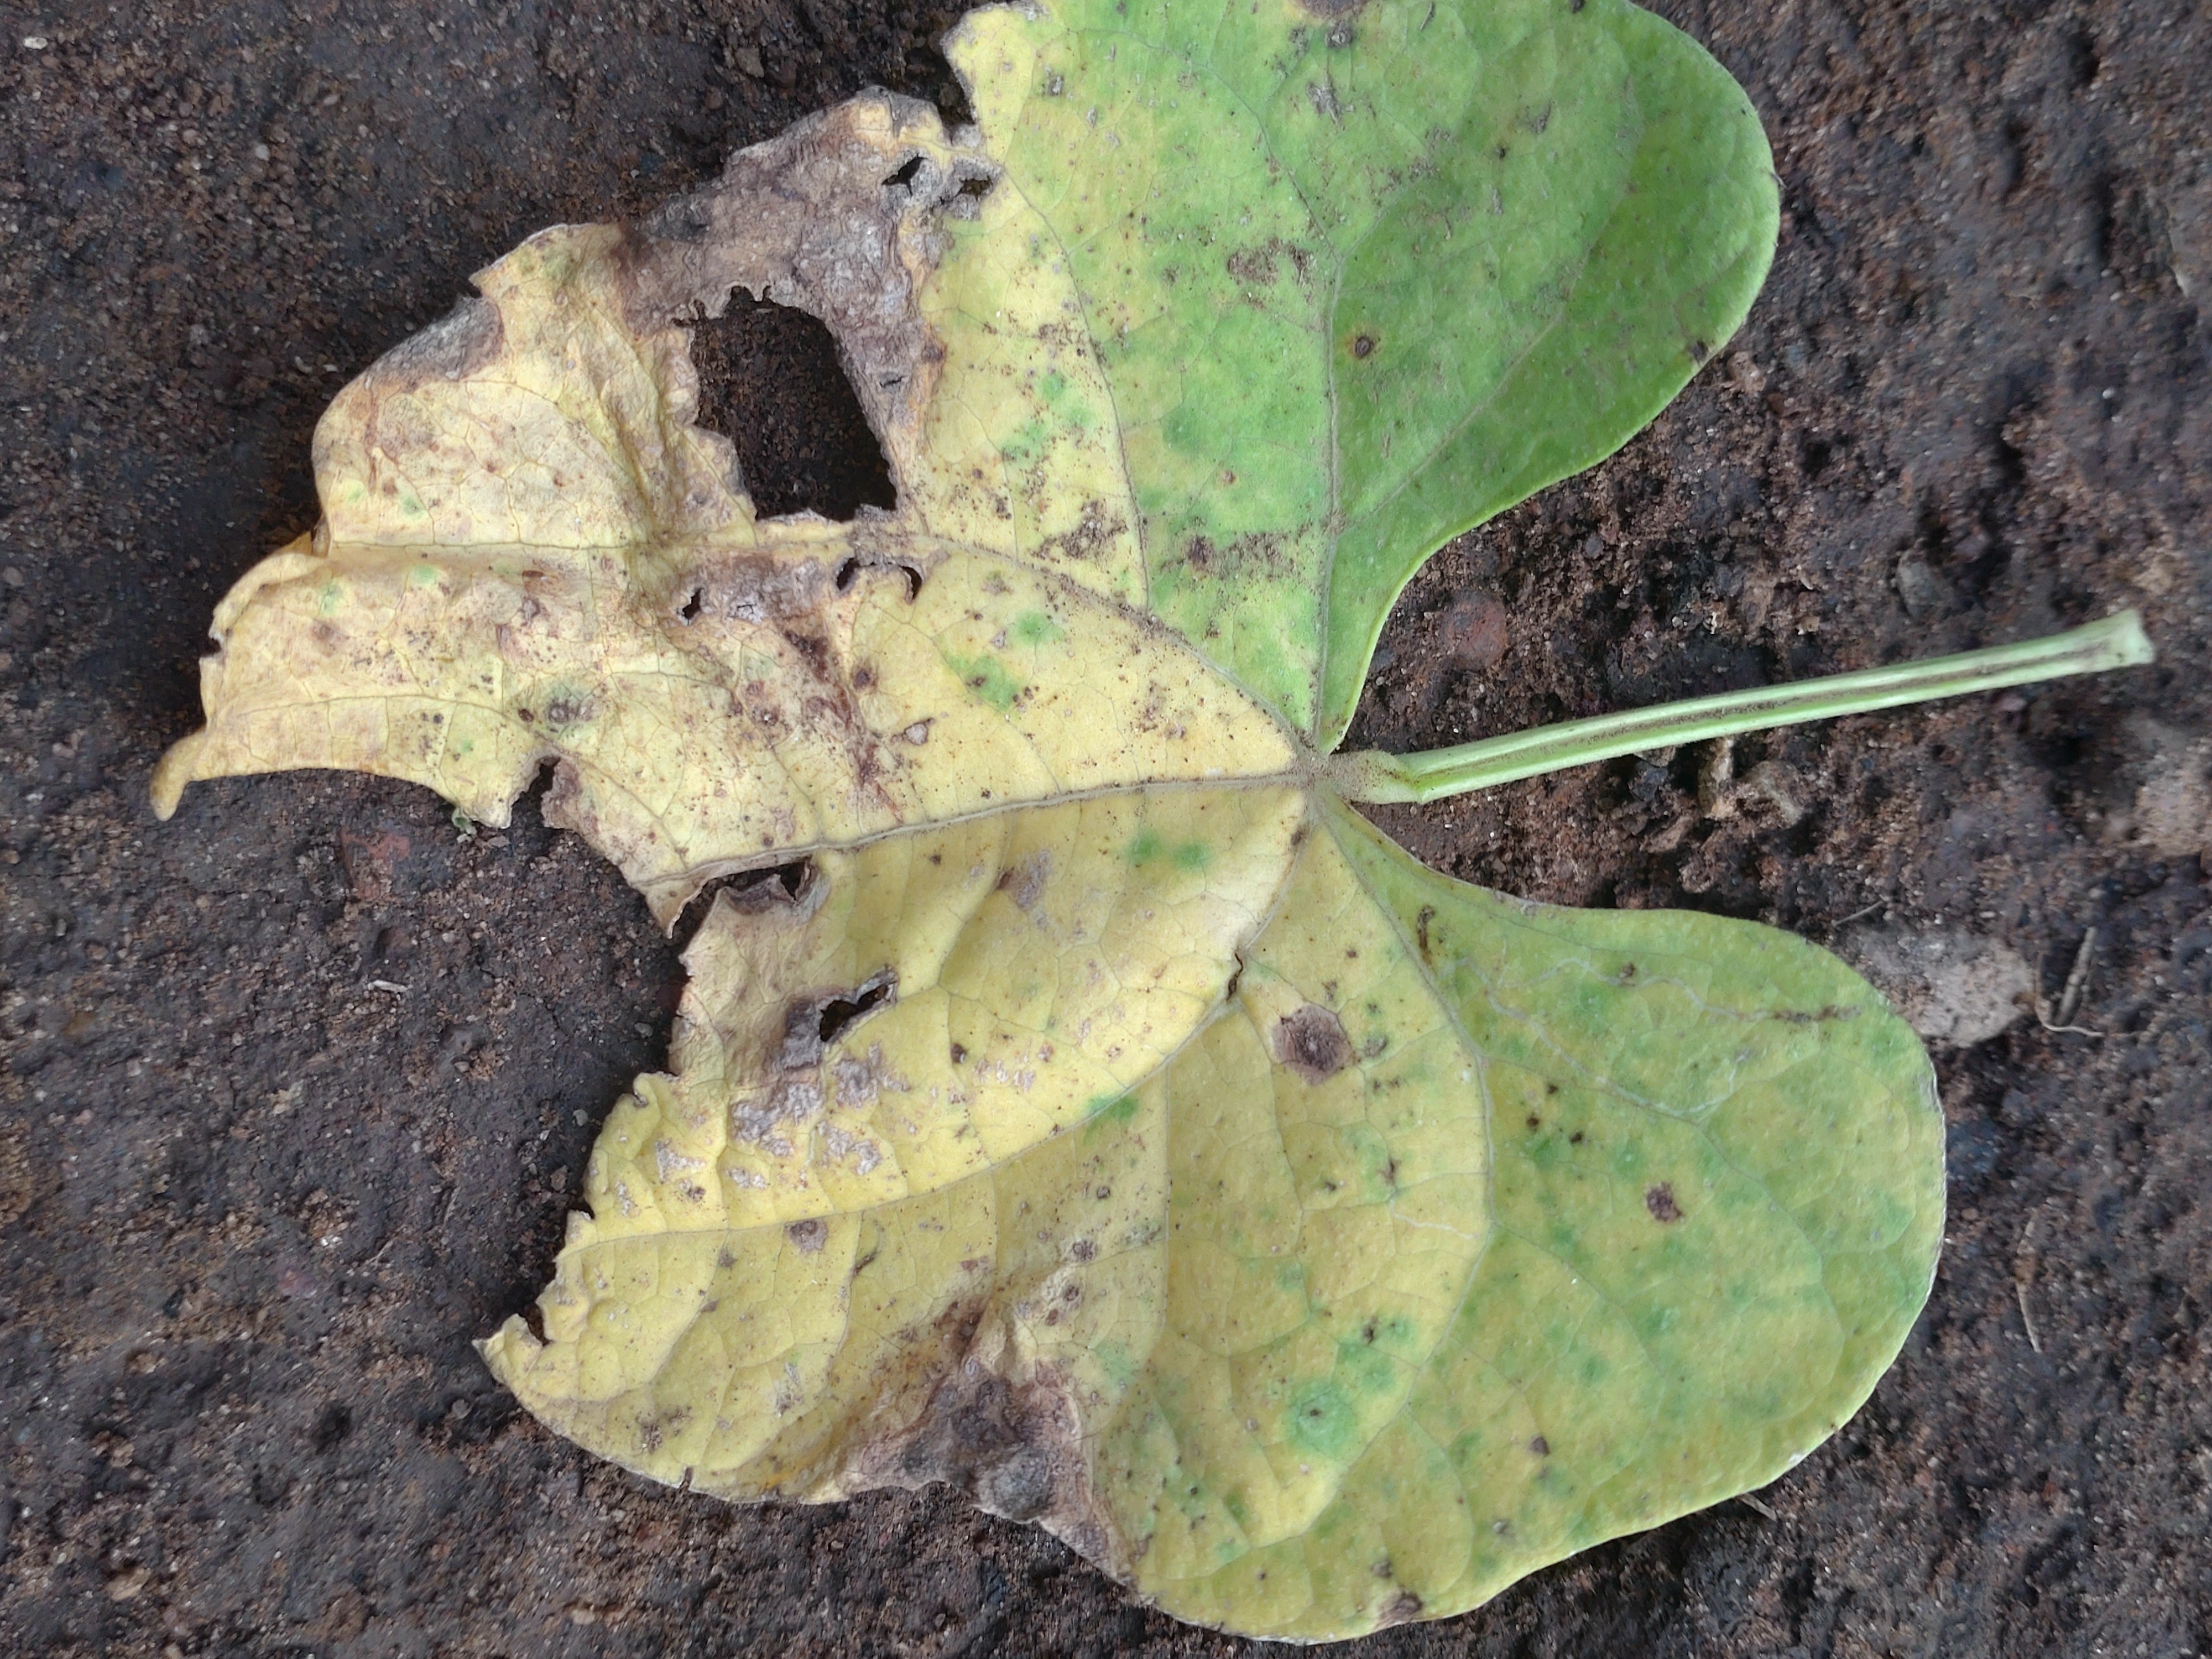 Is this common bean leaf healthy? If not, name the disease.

anthracnose
